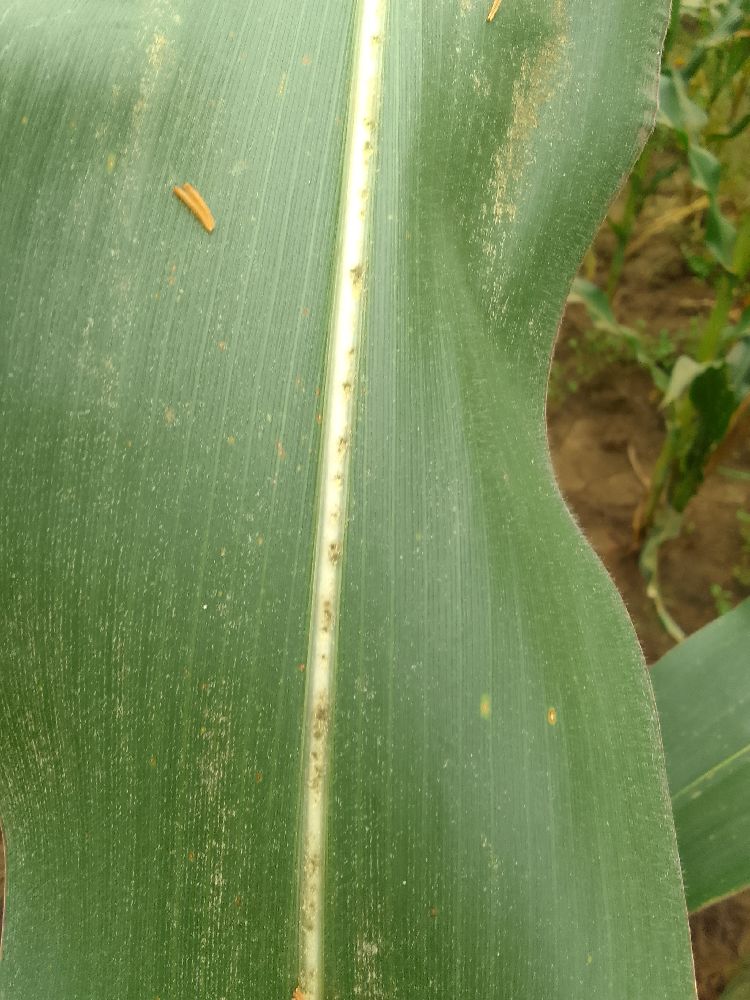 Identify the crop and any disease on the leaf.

maize, healthy
